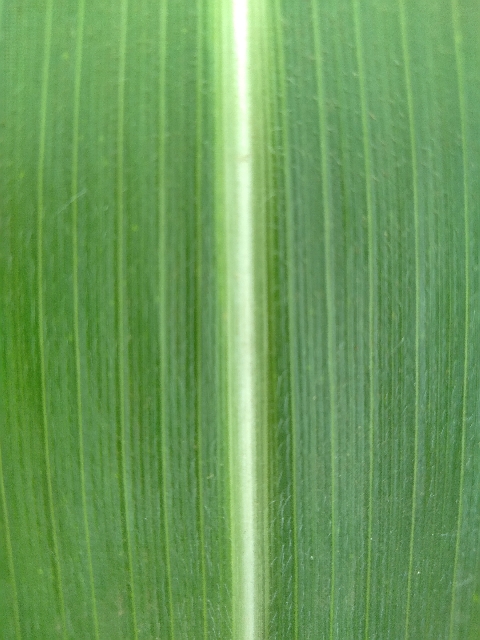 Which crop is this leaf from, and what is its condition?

maize, healthy
